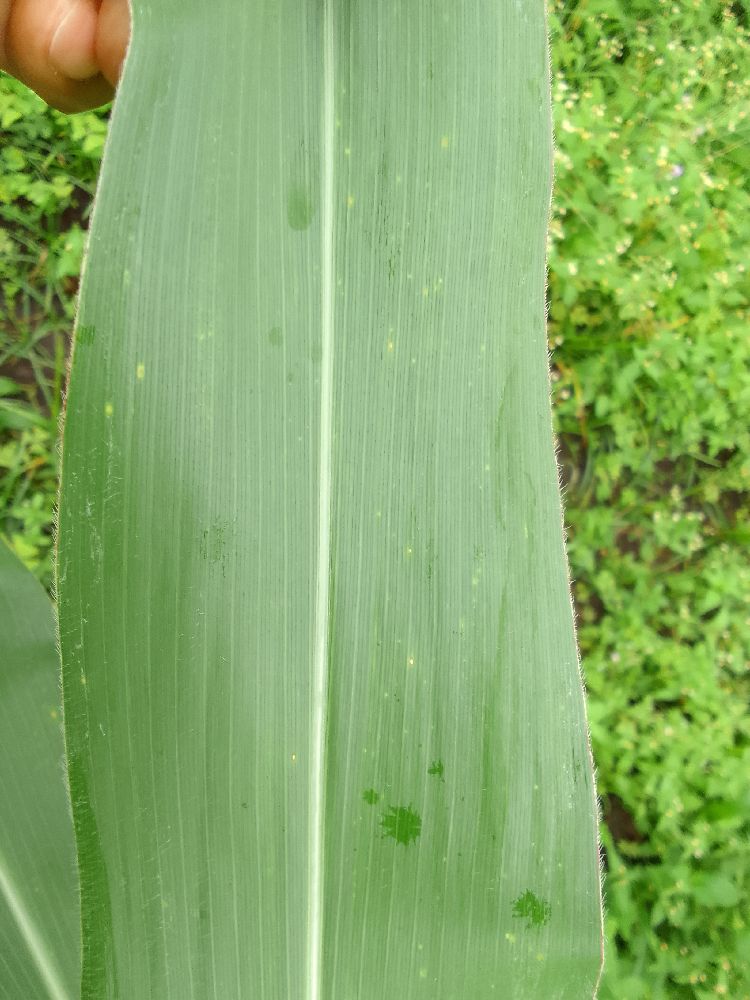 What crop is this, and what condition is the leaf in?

maize, healthy
